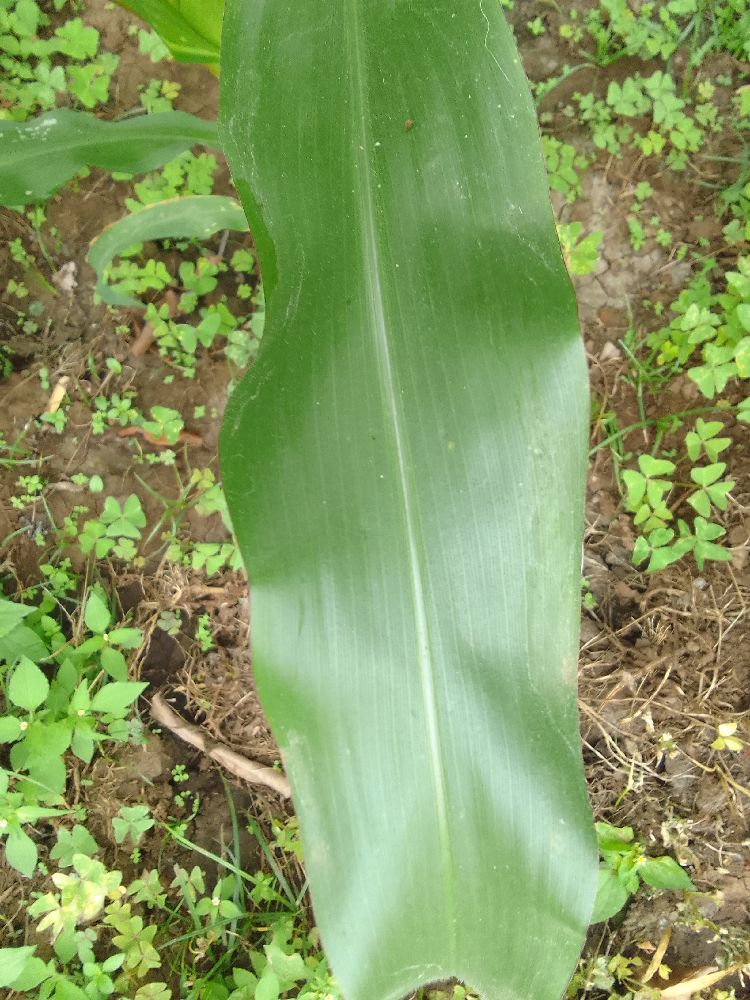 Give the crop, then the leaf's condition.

maize, healthy
